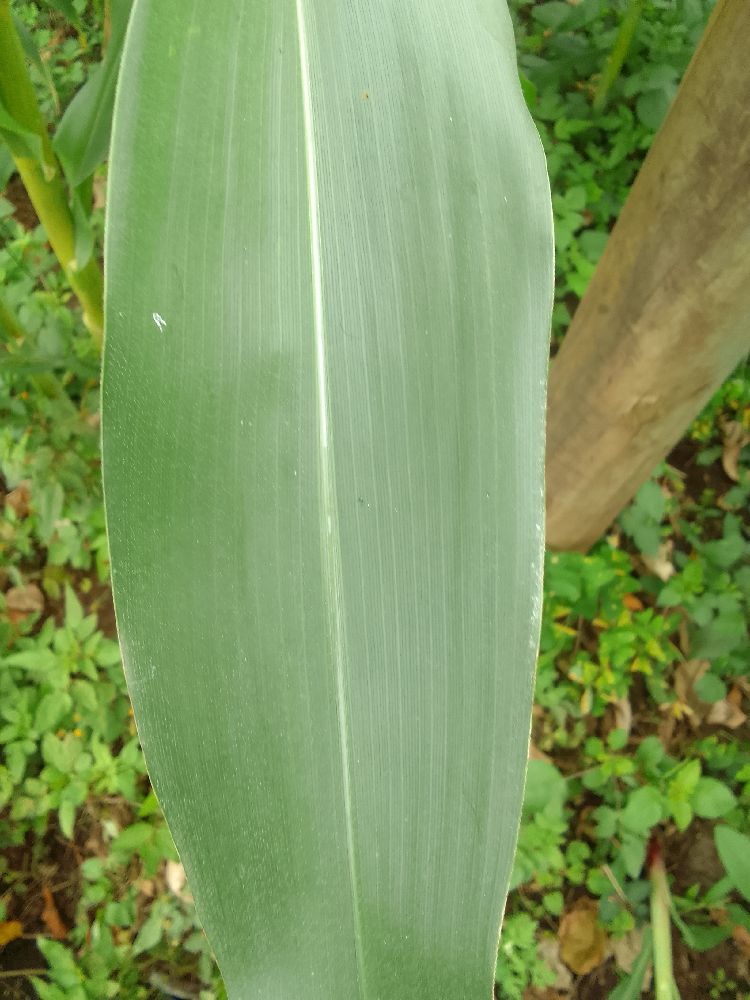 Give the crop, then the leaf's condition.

maize, healthy
